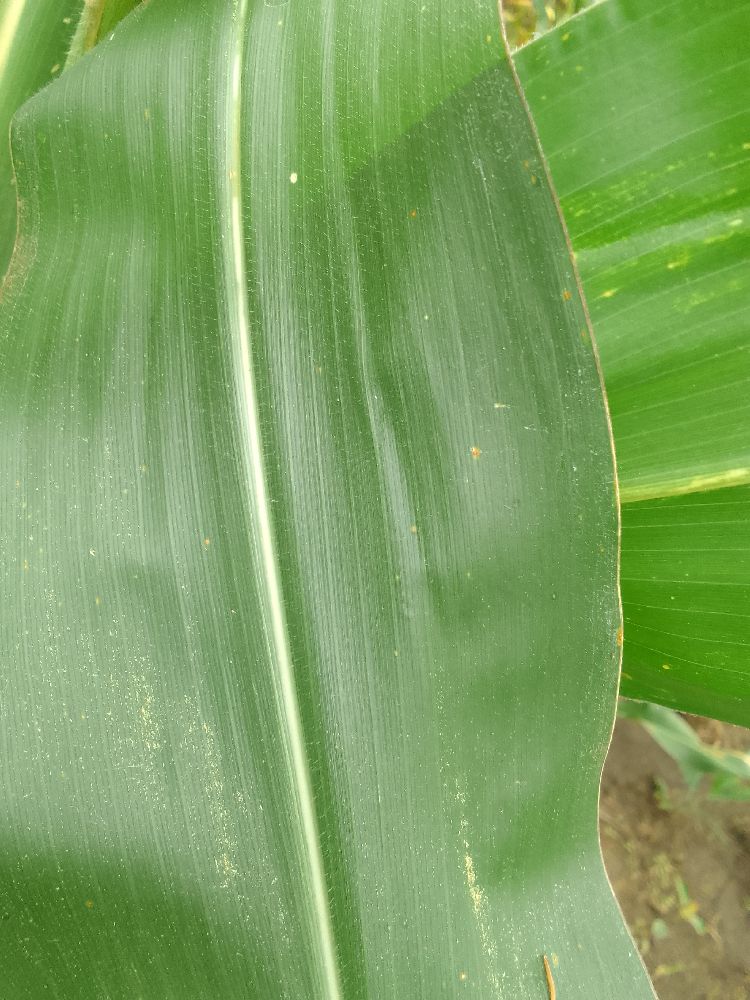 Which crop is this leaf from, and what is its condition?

maize, healthy
